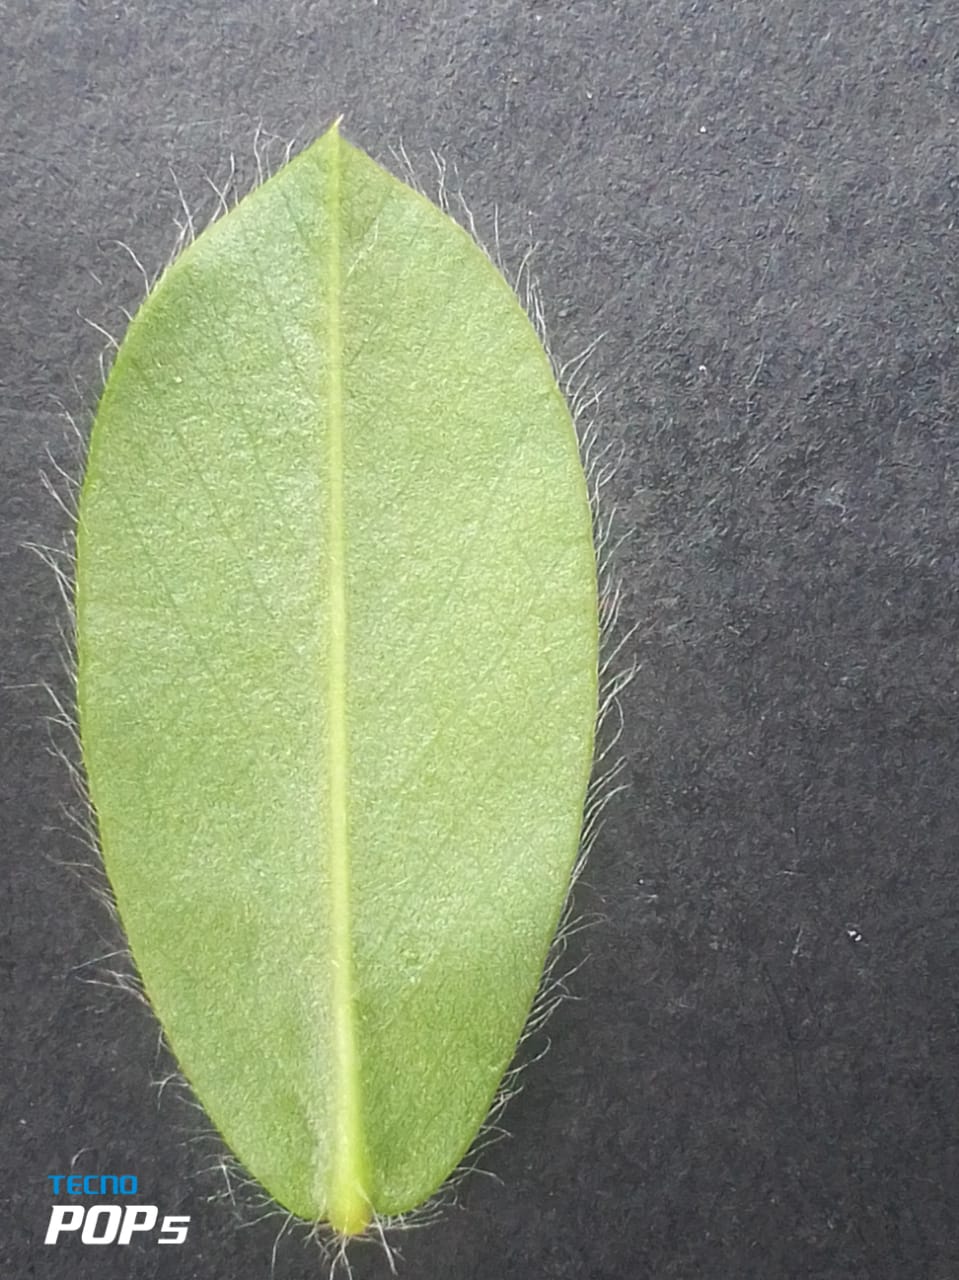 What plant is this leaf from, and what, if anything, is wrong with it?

peanut, healthy leaves
